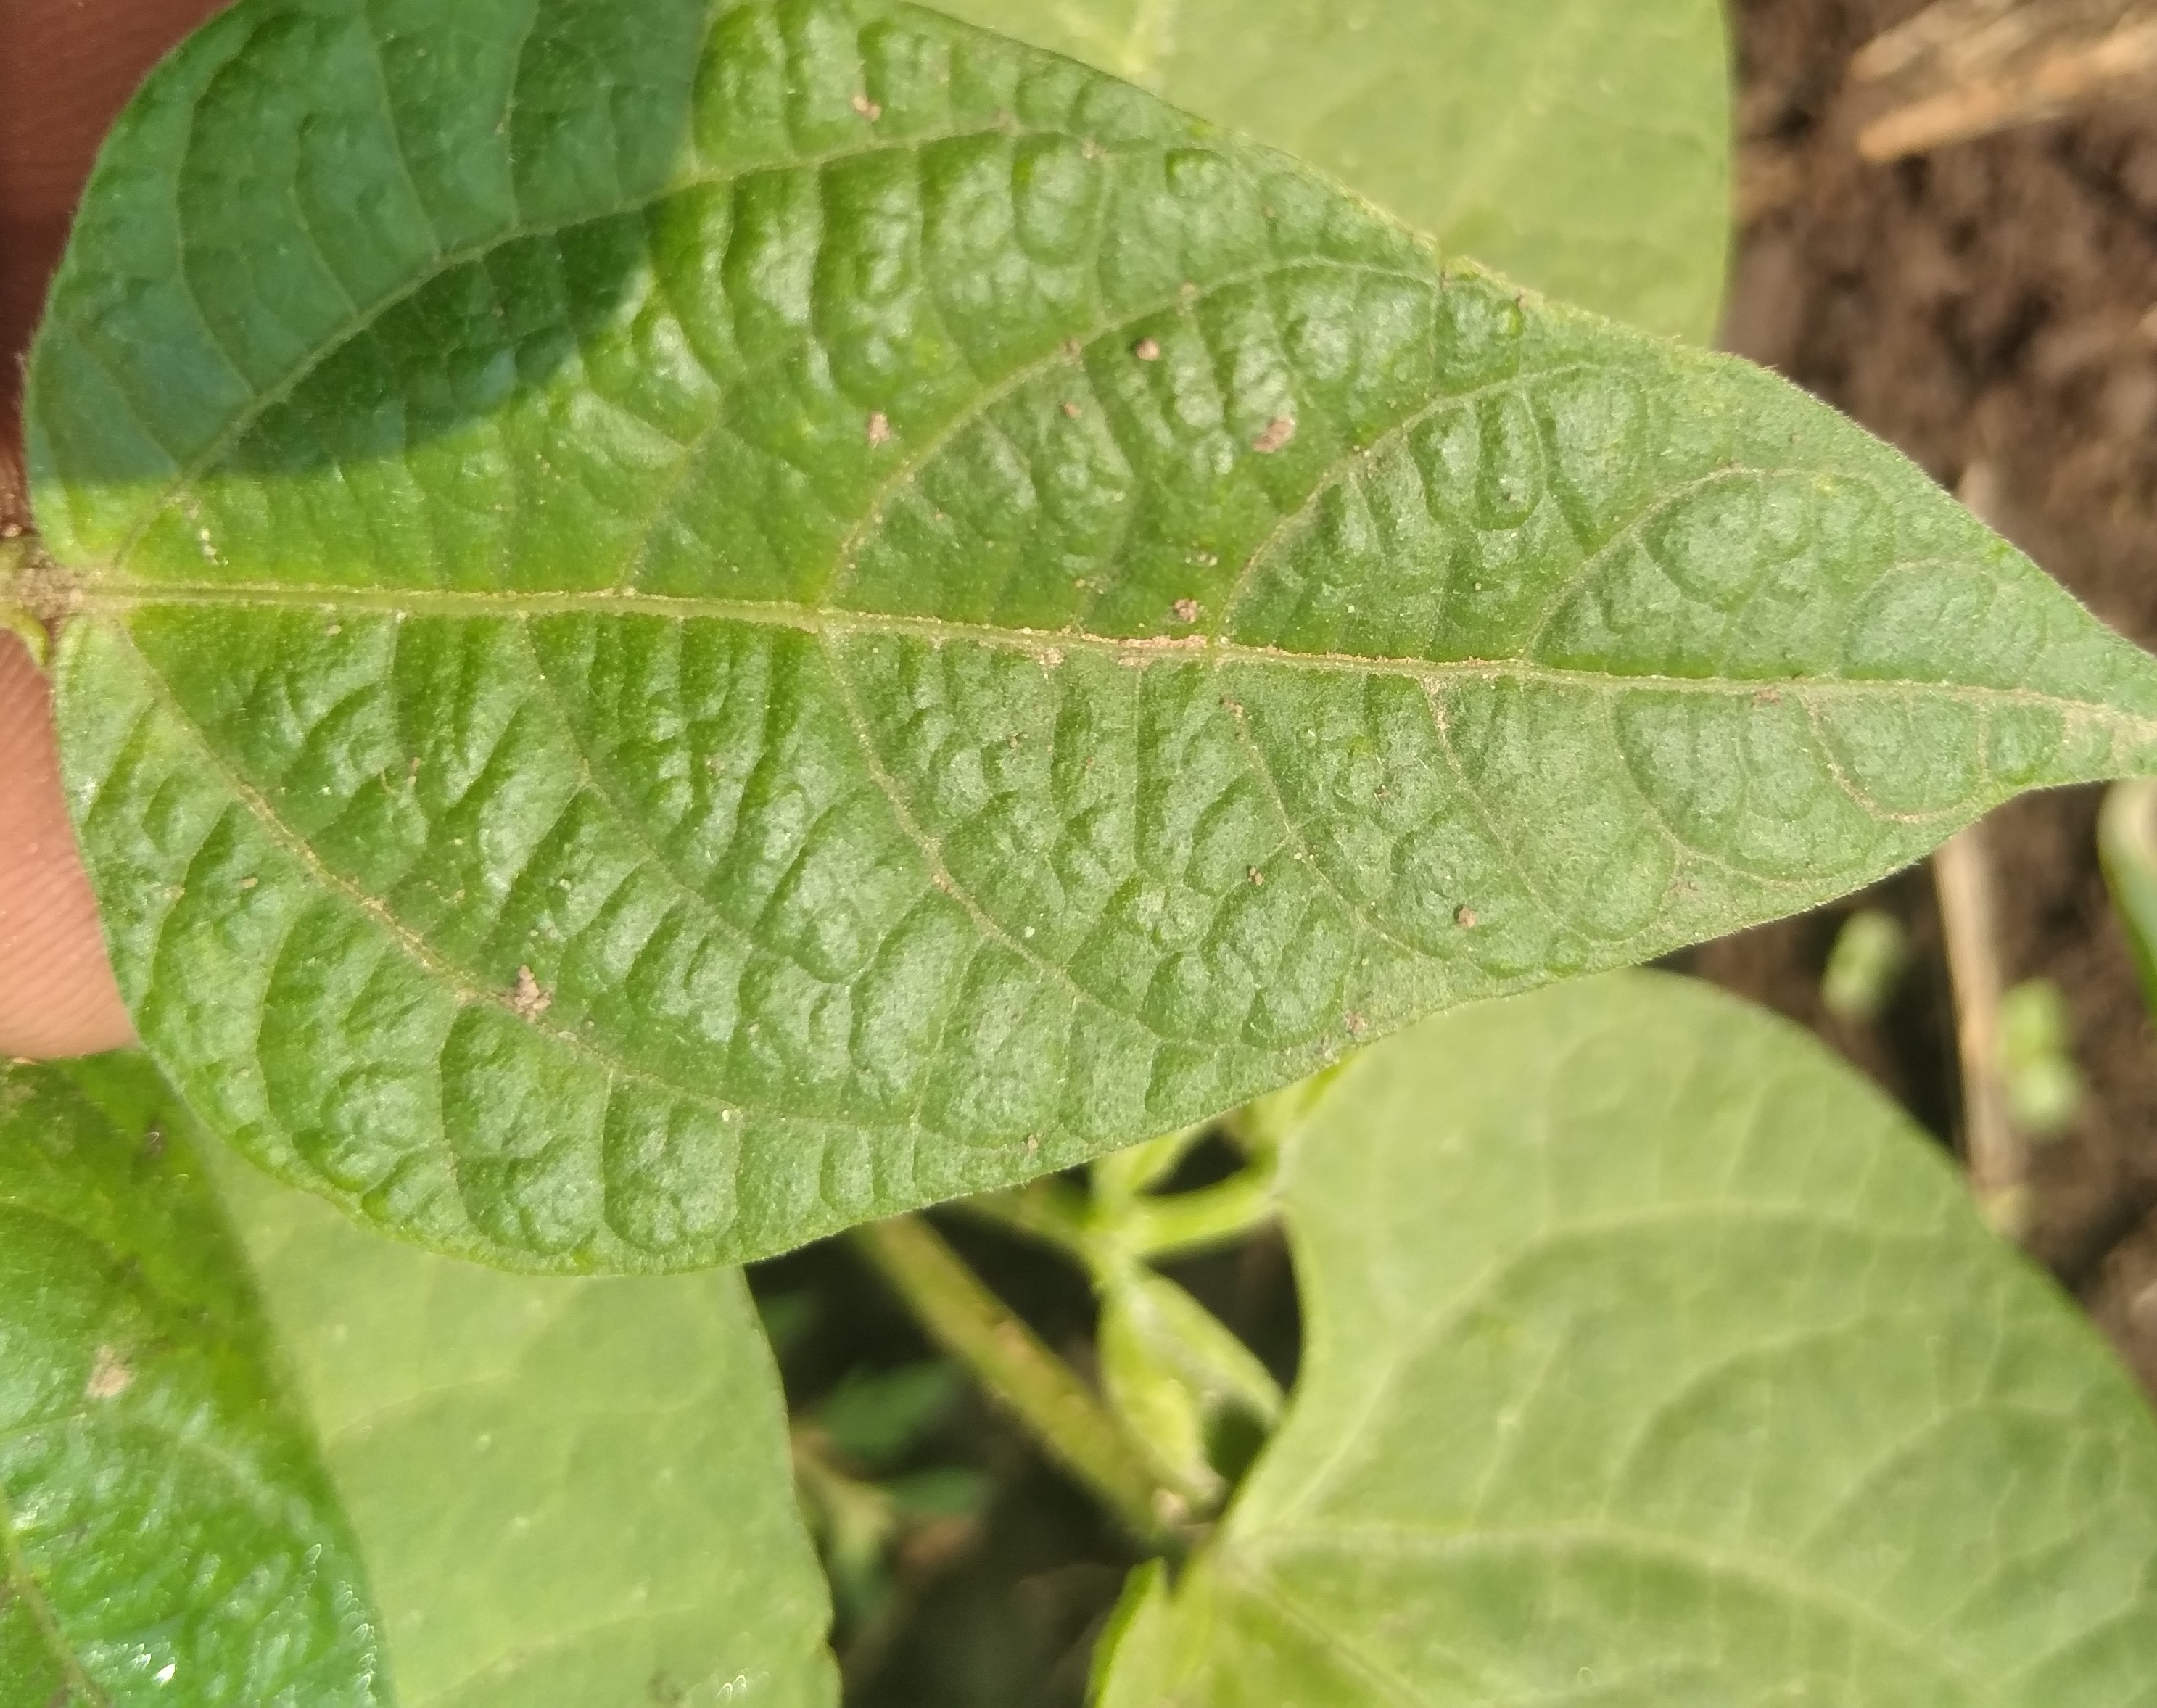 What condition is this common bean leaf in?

healthy
